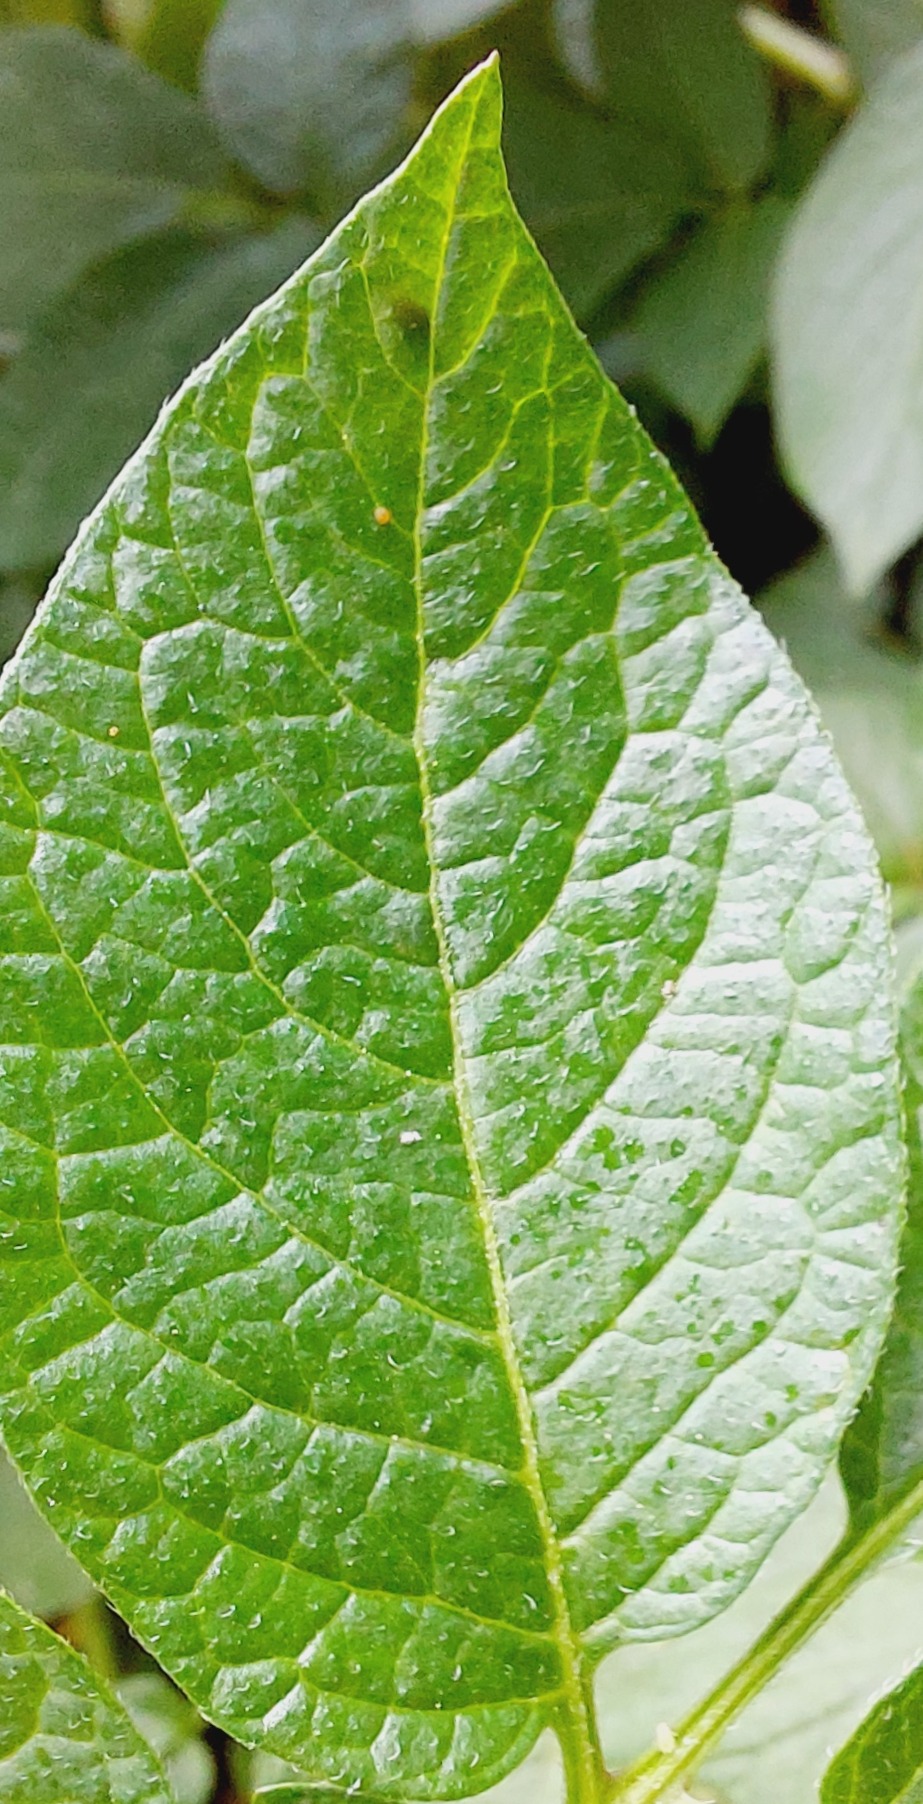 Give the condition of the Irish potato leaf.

healthy
